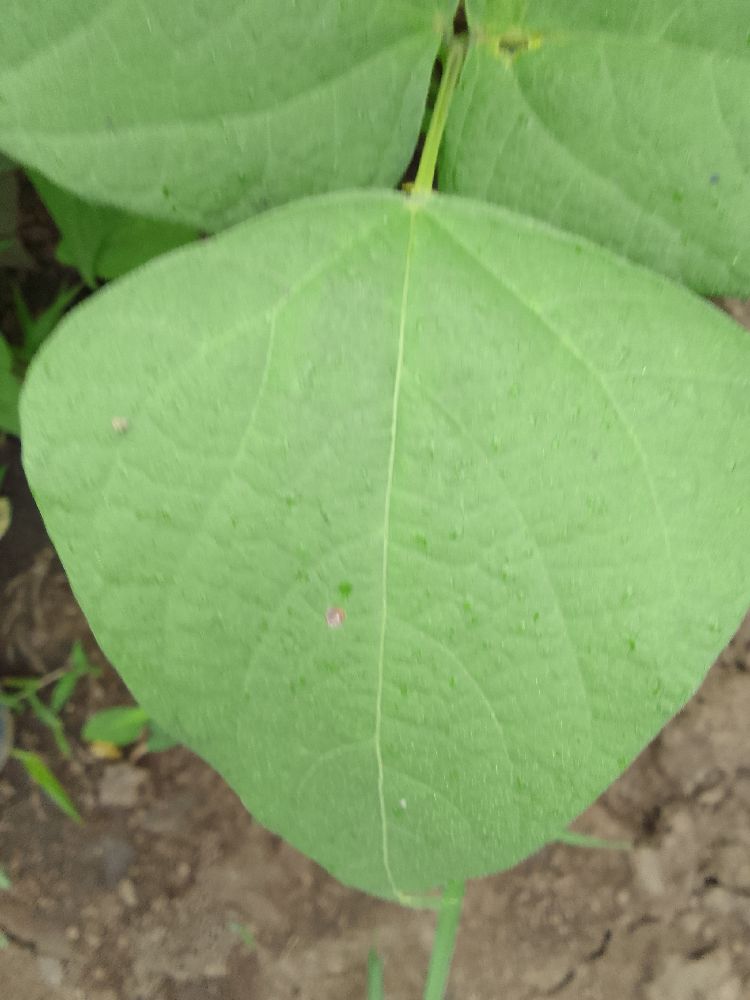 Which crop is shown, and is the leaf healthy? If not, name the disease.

common bean, healthy
